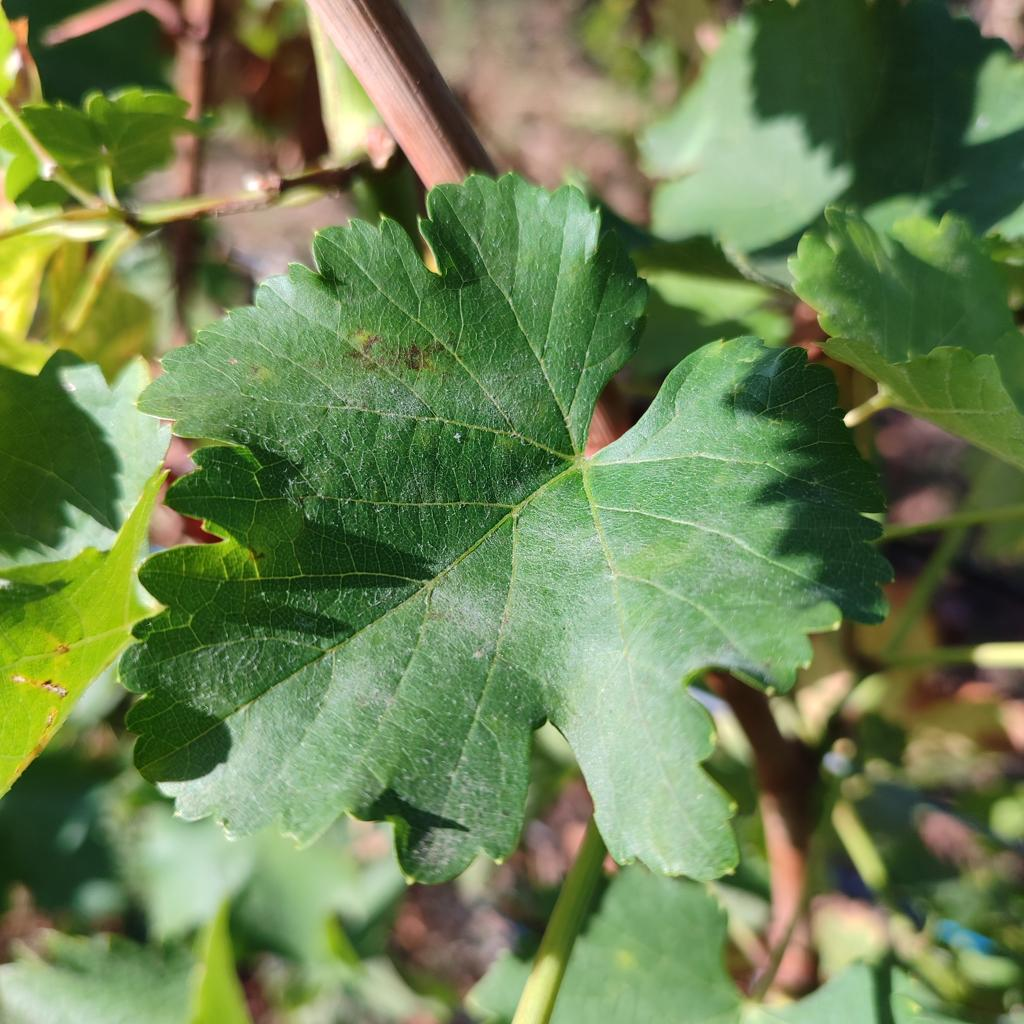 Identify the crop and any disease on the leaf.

grapevine, powdery mildew
